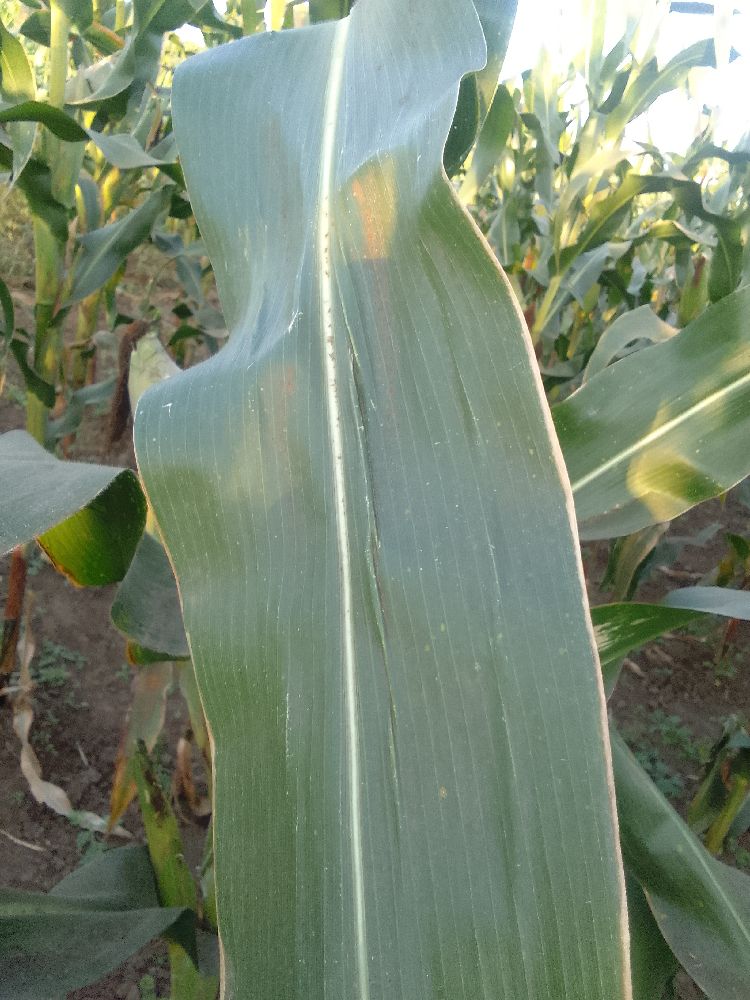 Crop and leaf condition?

maize, healthy
